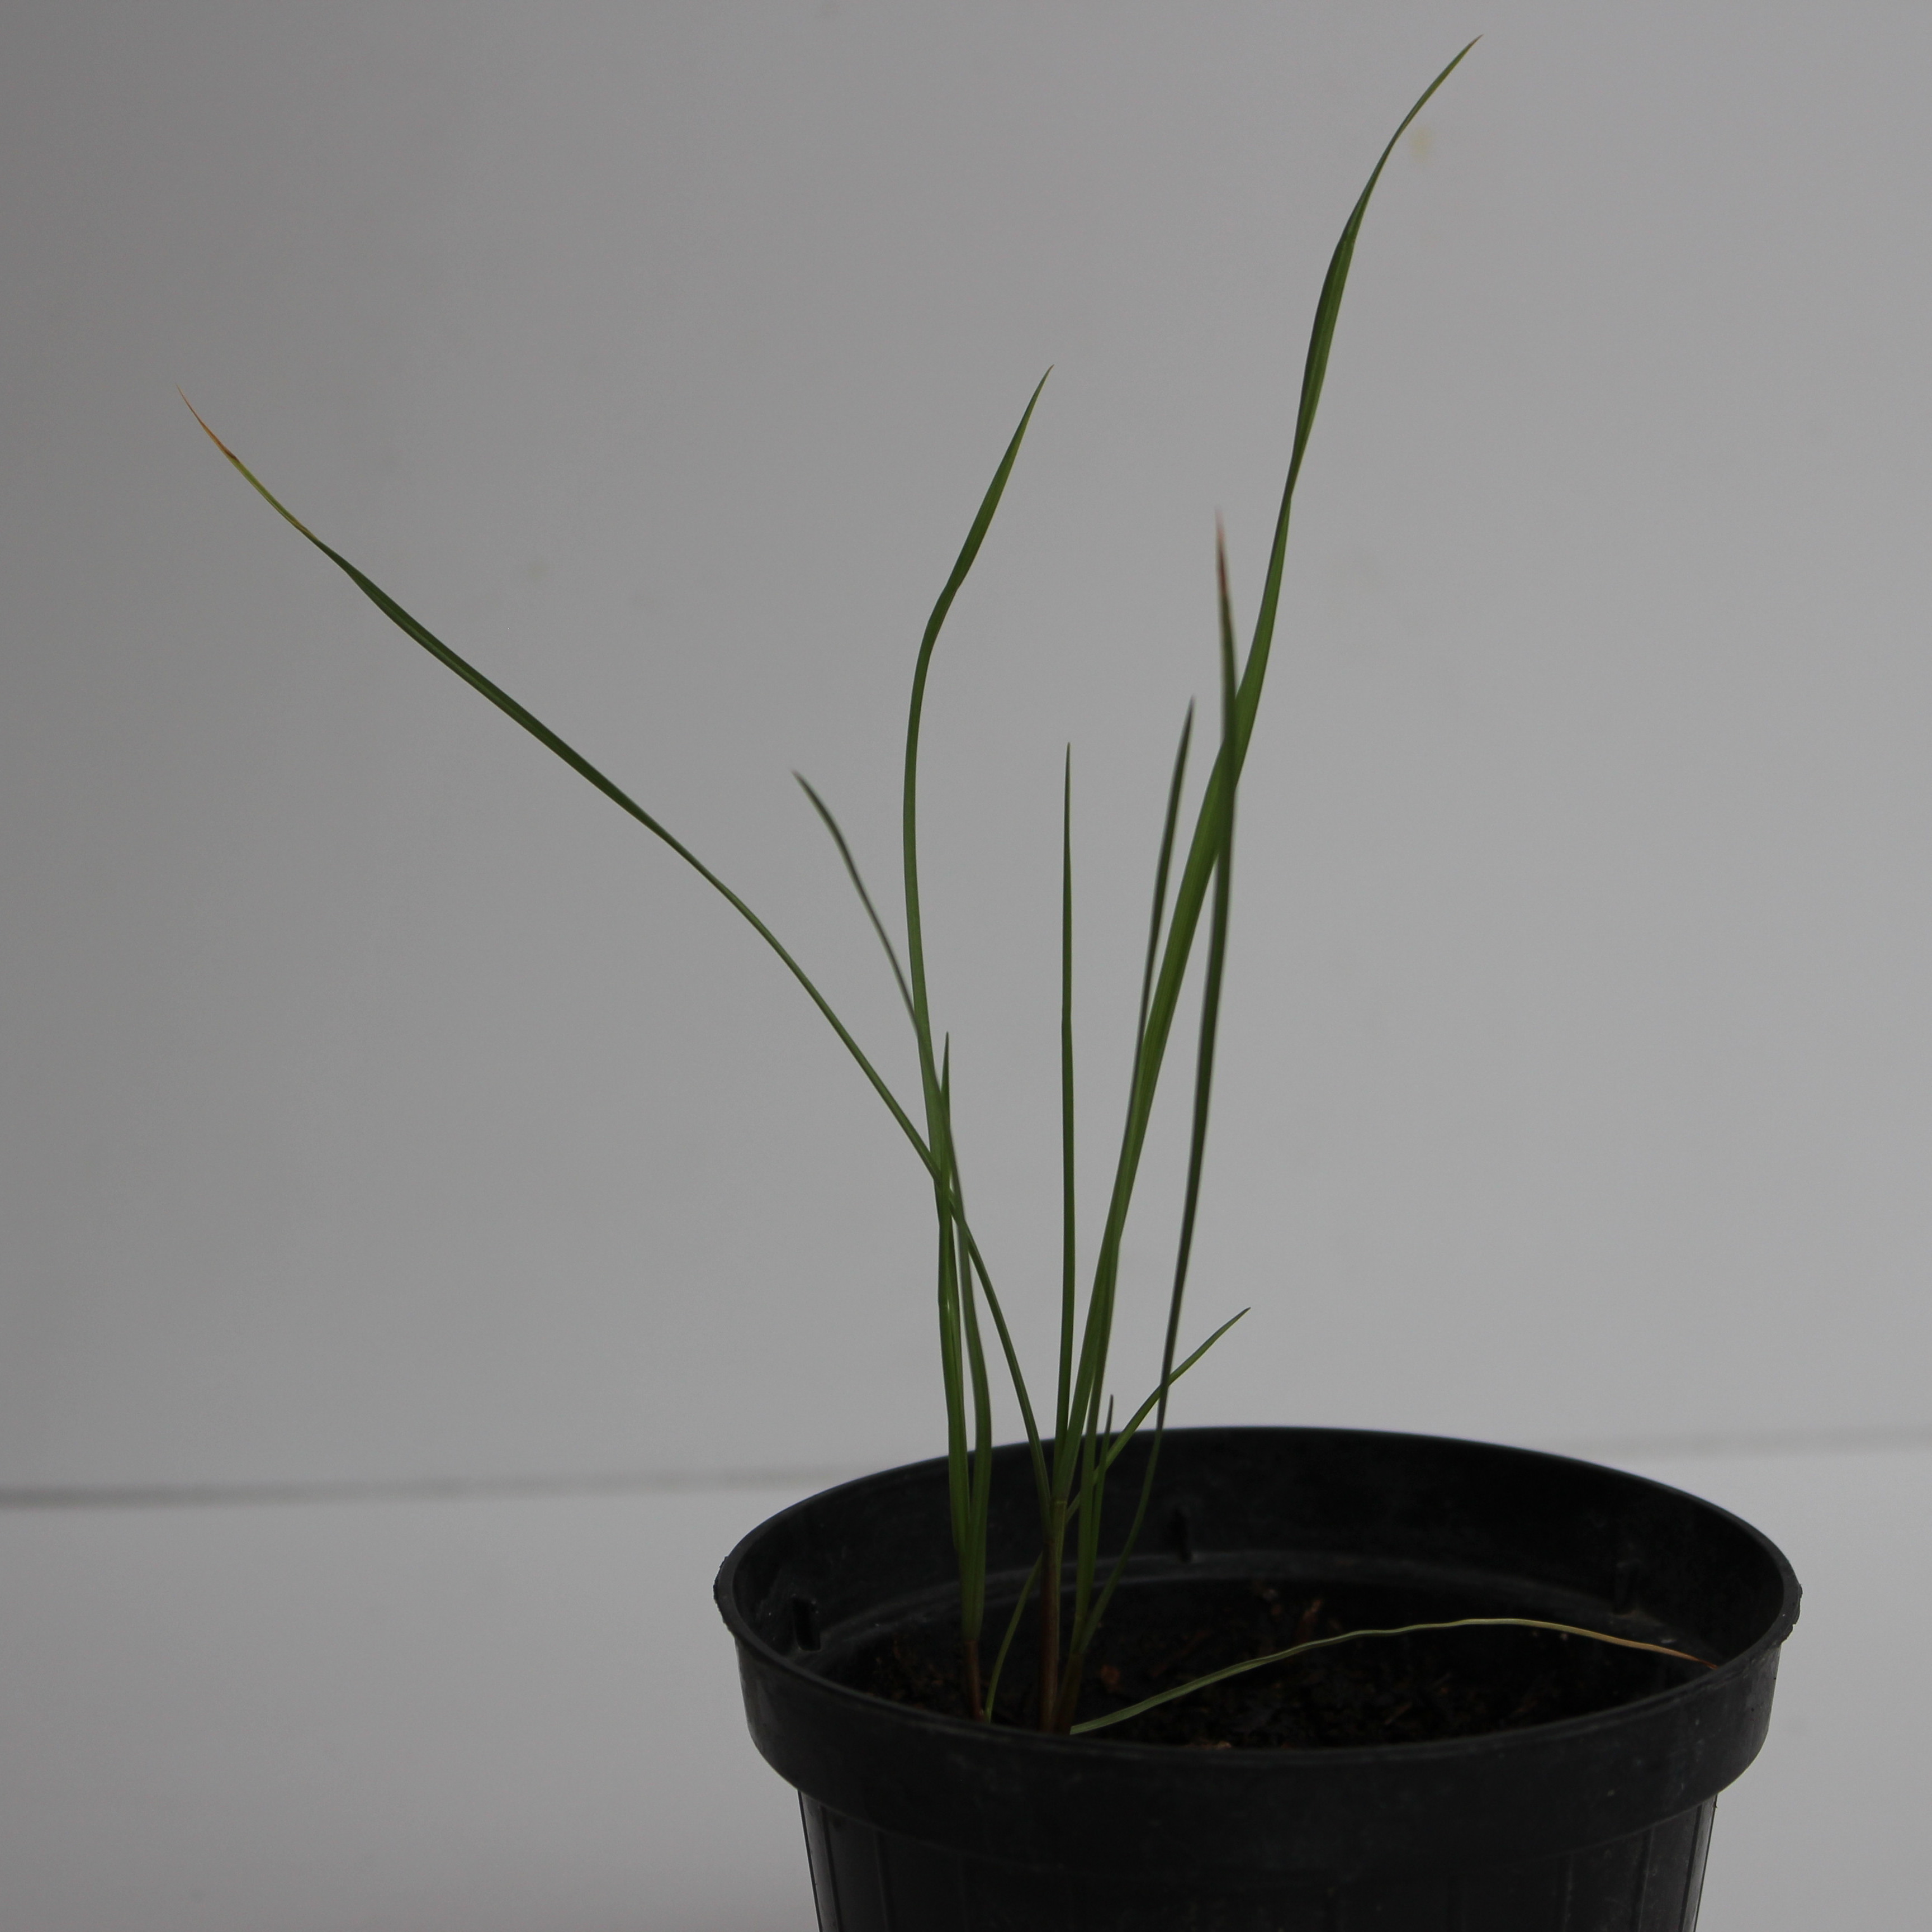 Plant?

Lolium multiflorum
